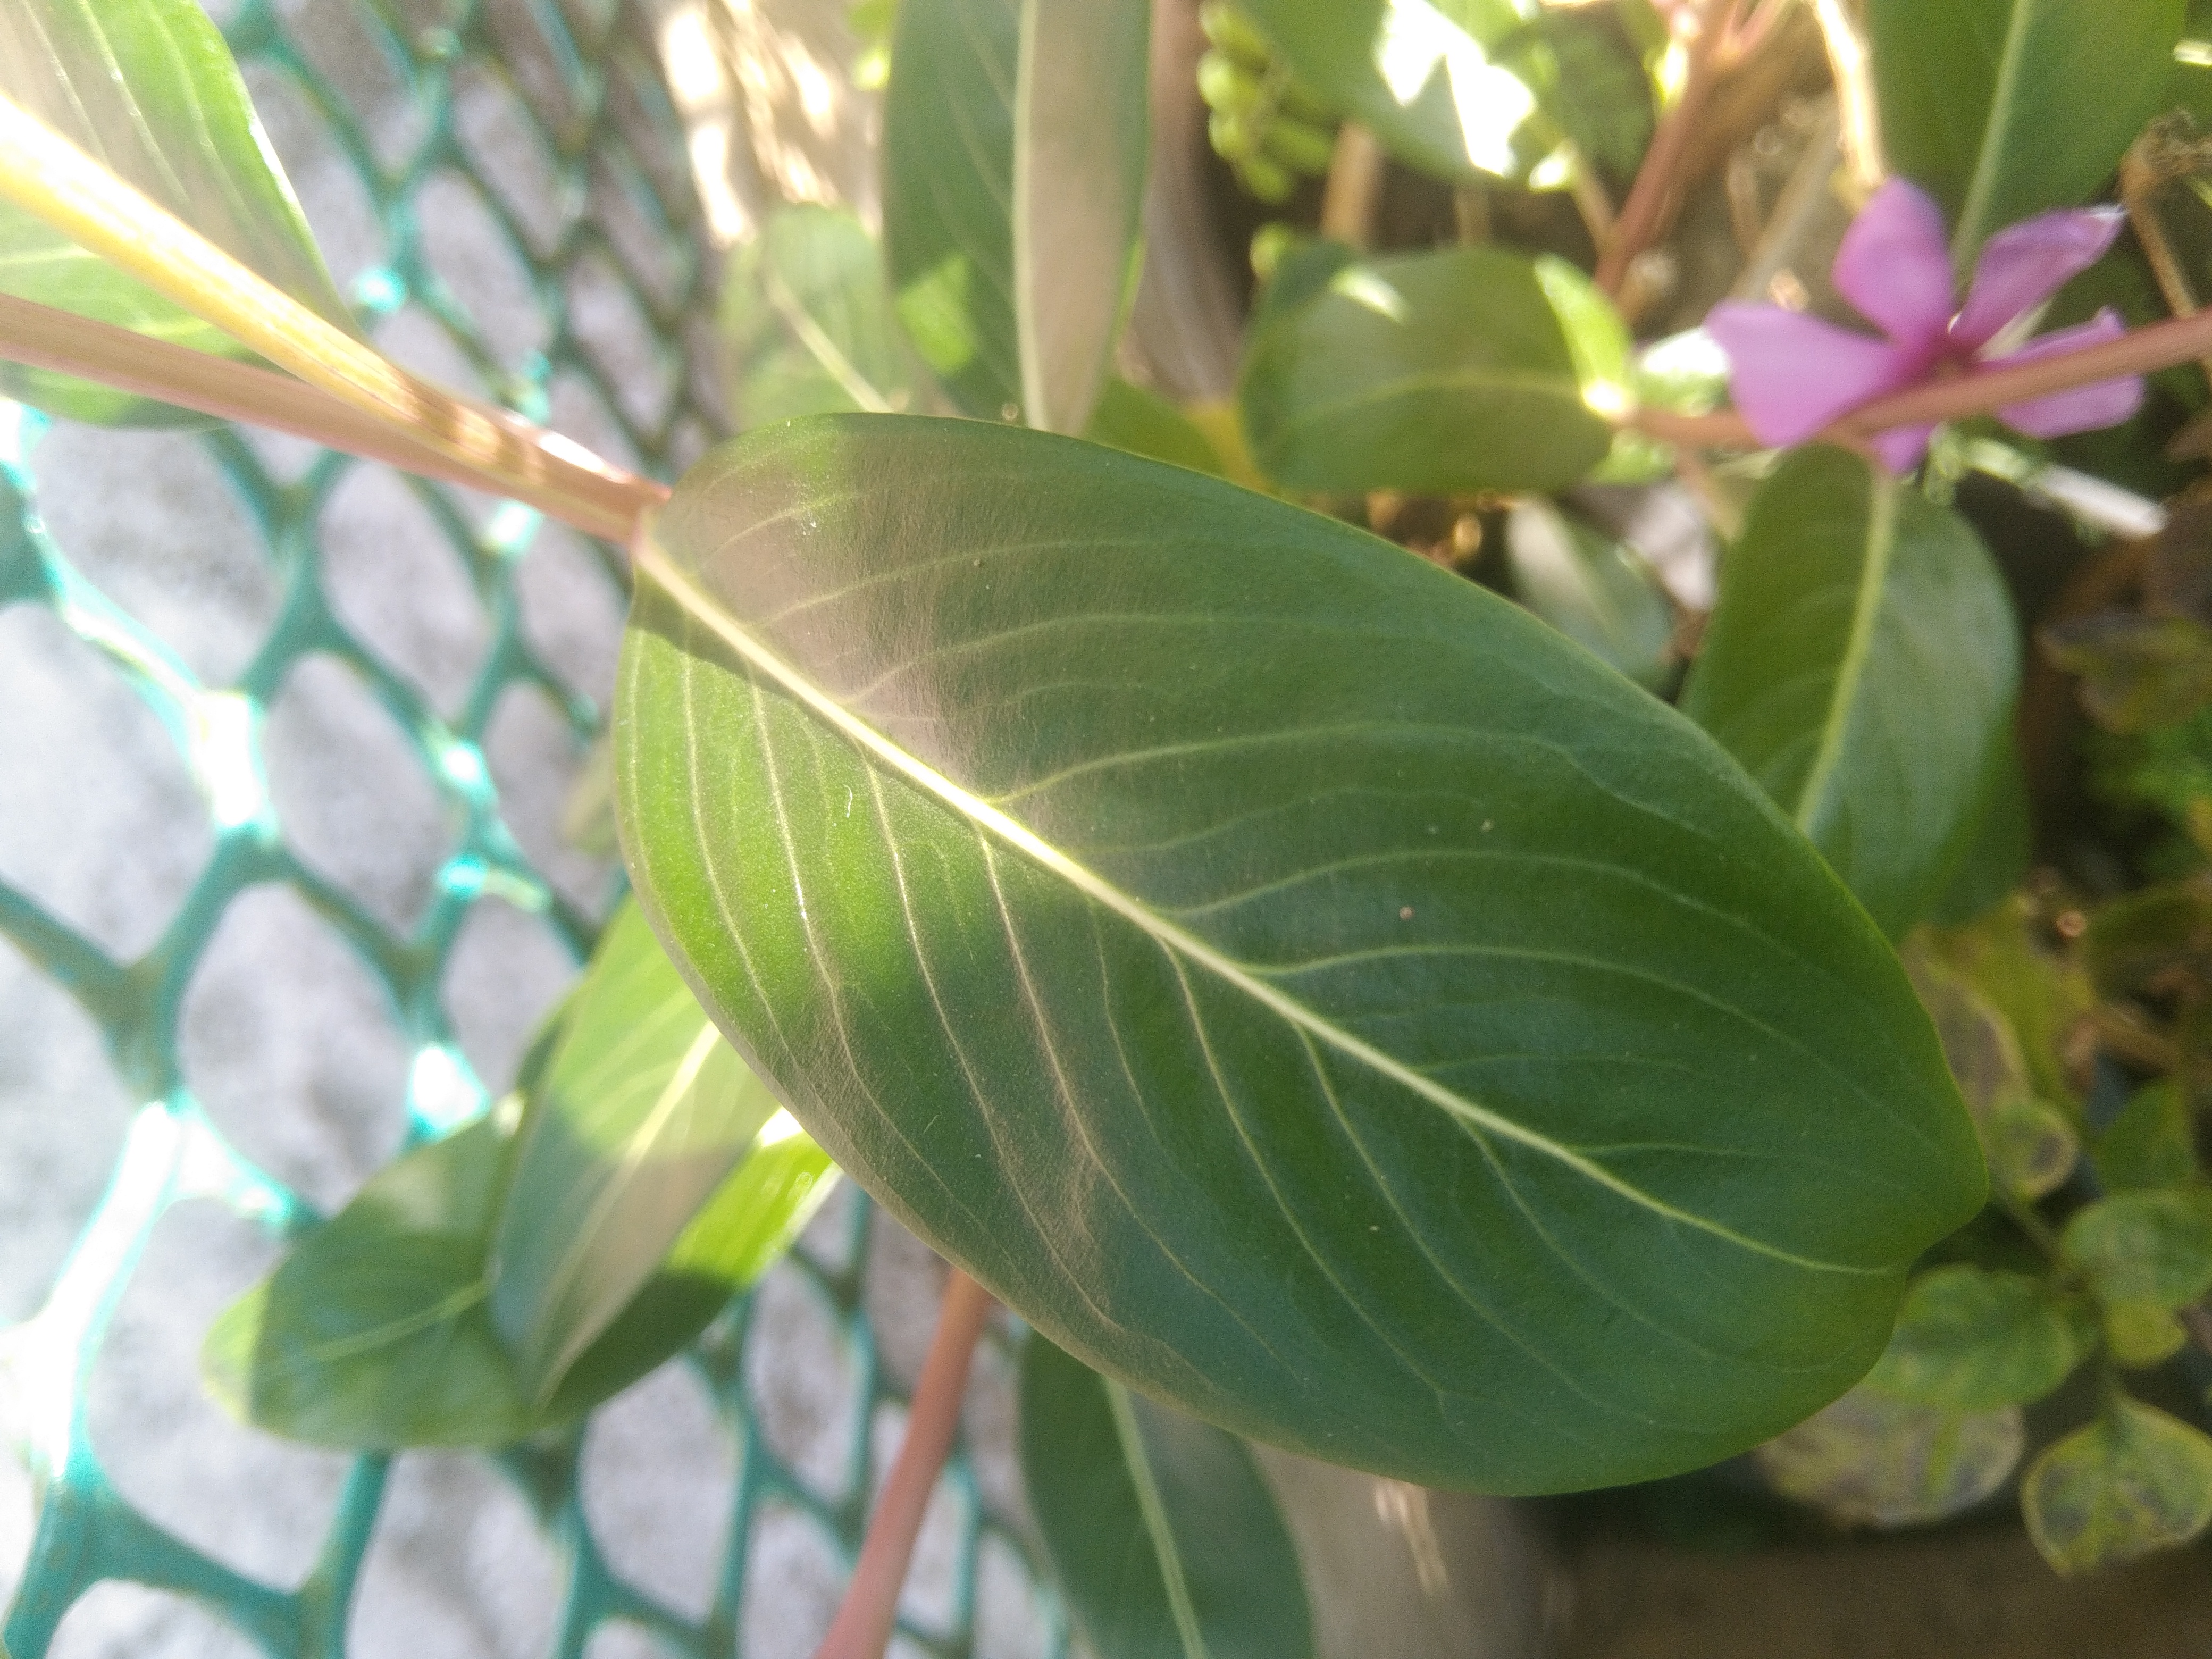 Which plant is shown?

rose periwinkle
